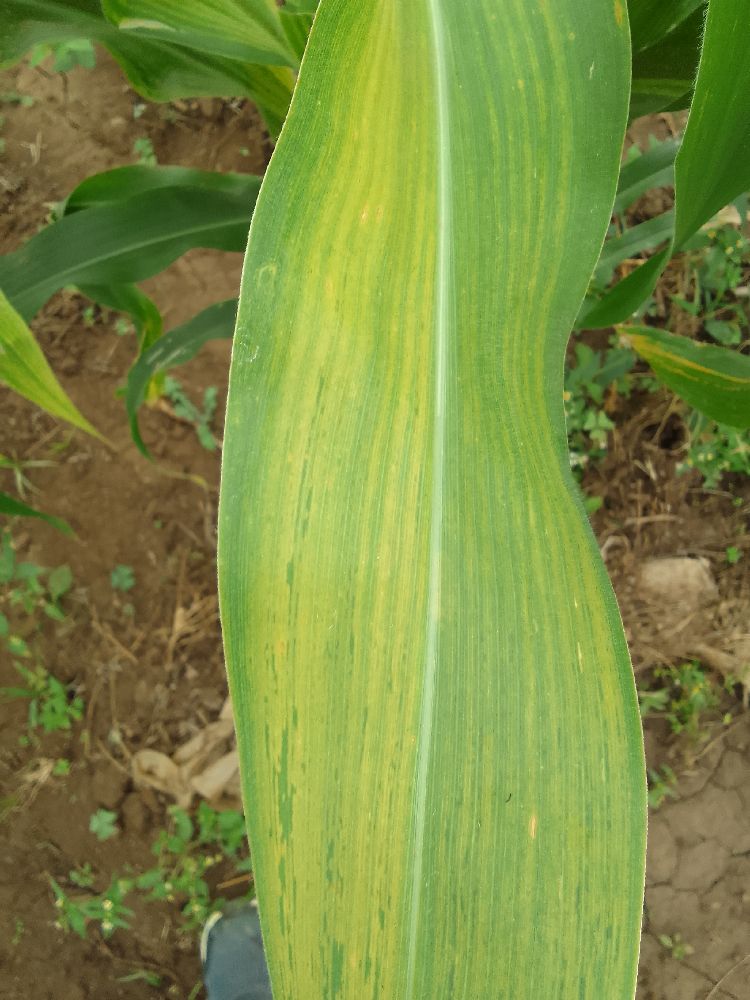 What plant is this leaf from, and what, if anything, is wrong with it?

maize, maize lethal necrosis
